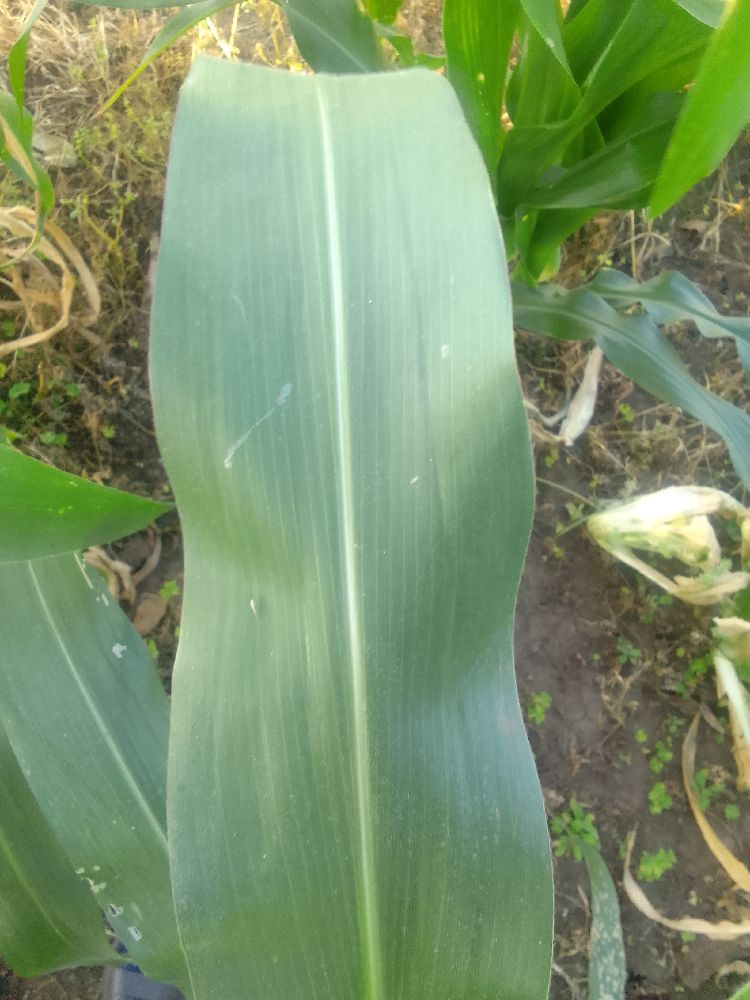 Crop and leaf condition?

maize, healthy
